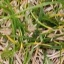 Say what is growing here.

grass
